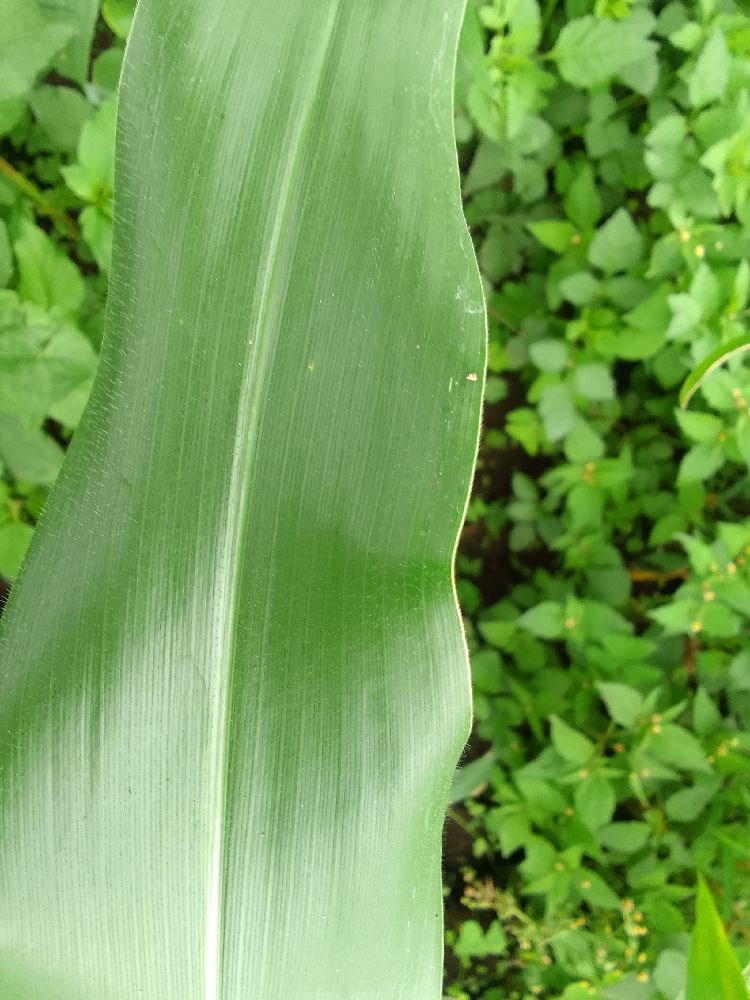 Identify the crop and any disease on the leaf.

maize, healthy
